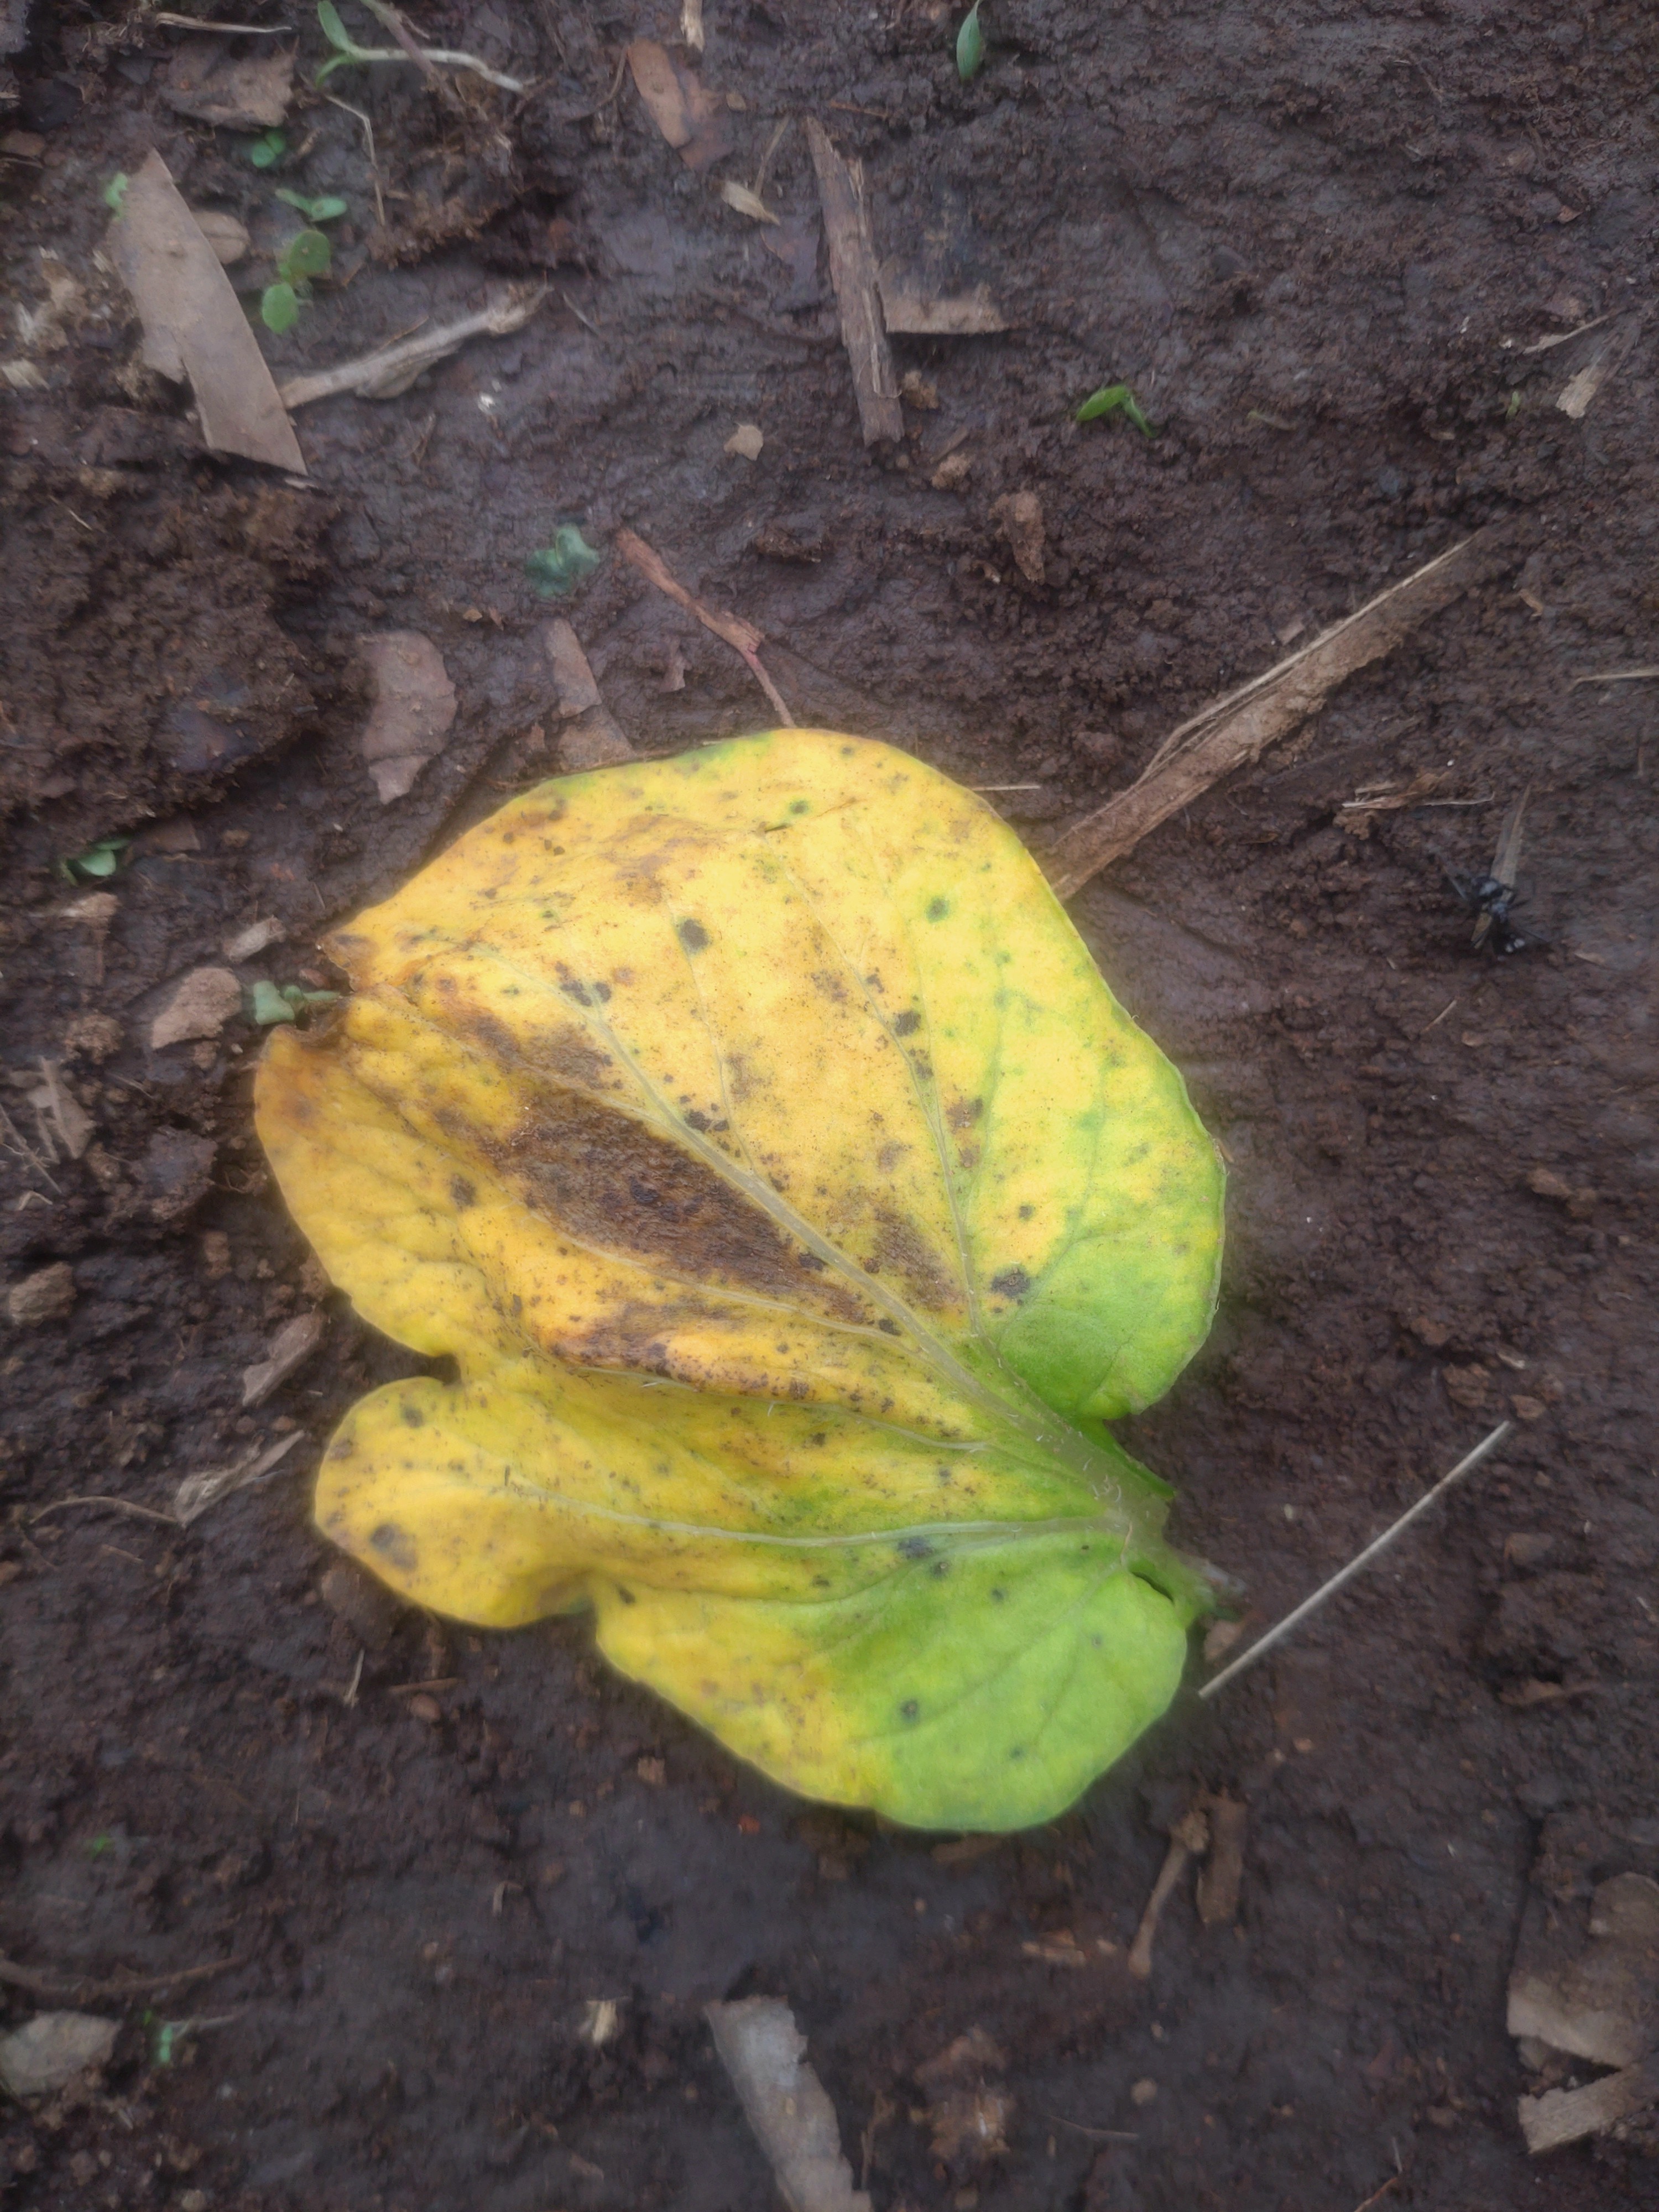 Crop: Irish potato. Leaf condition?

late blight
